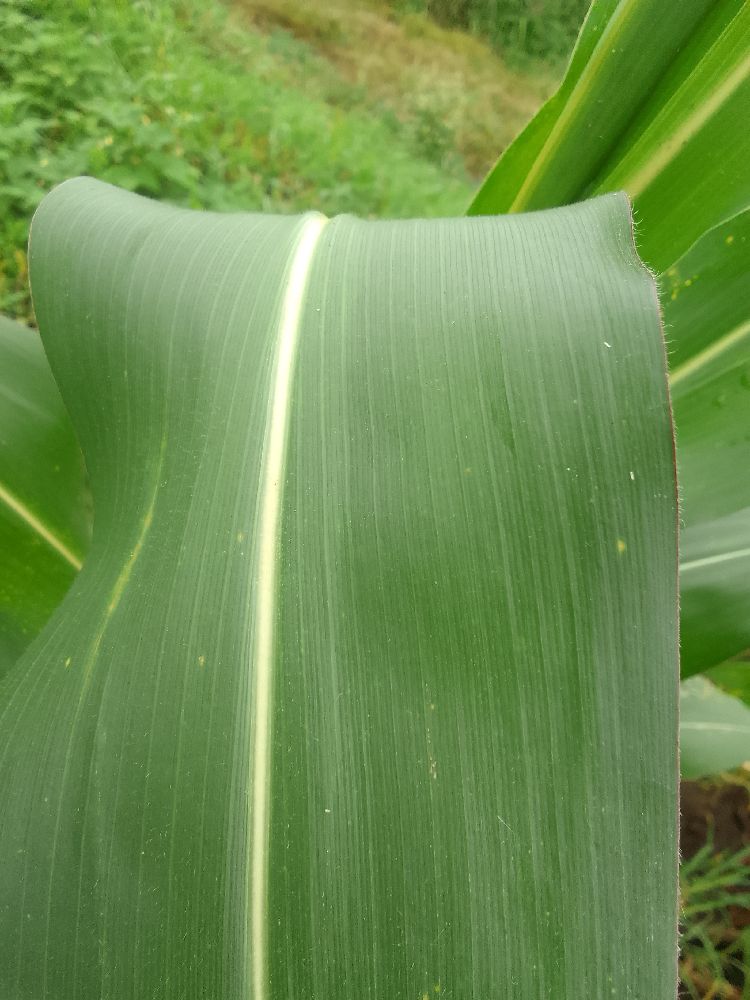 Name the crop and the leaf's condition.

maize, healthy
